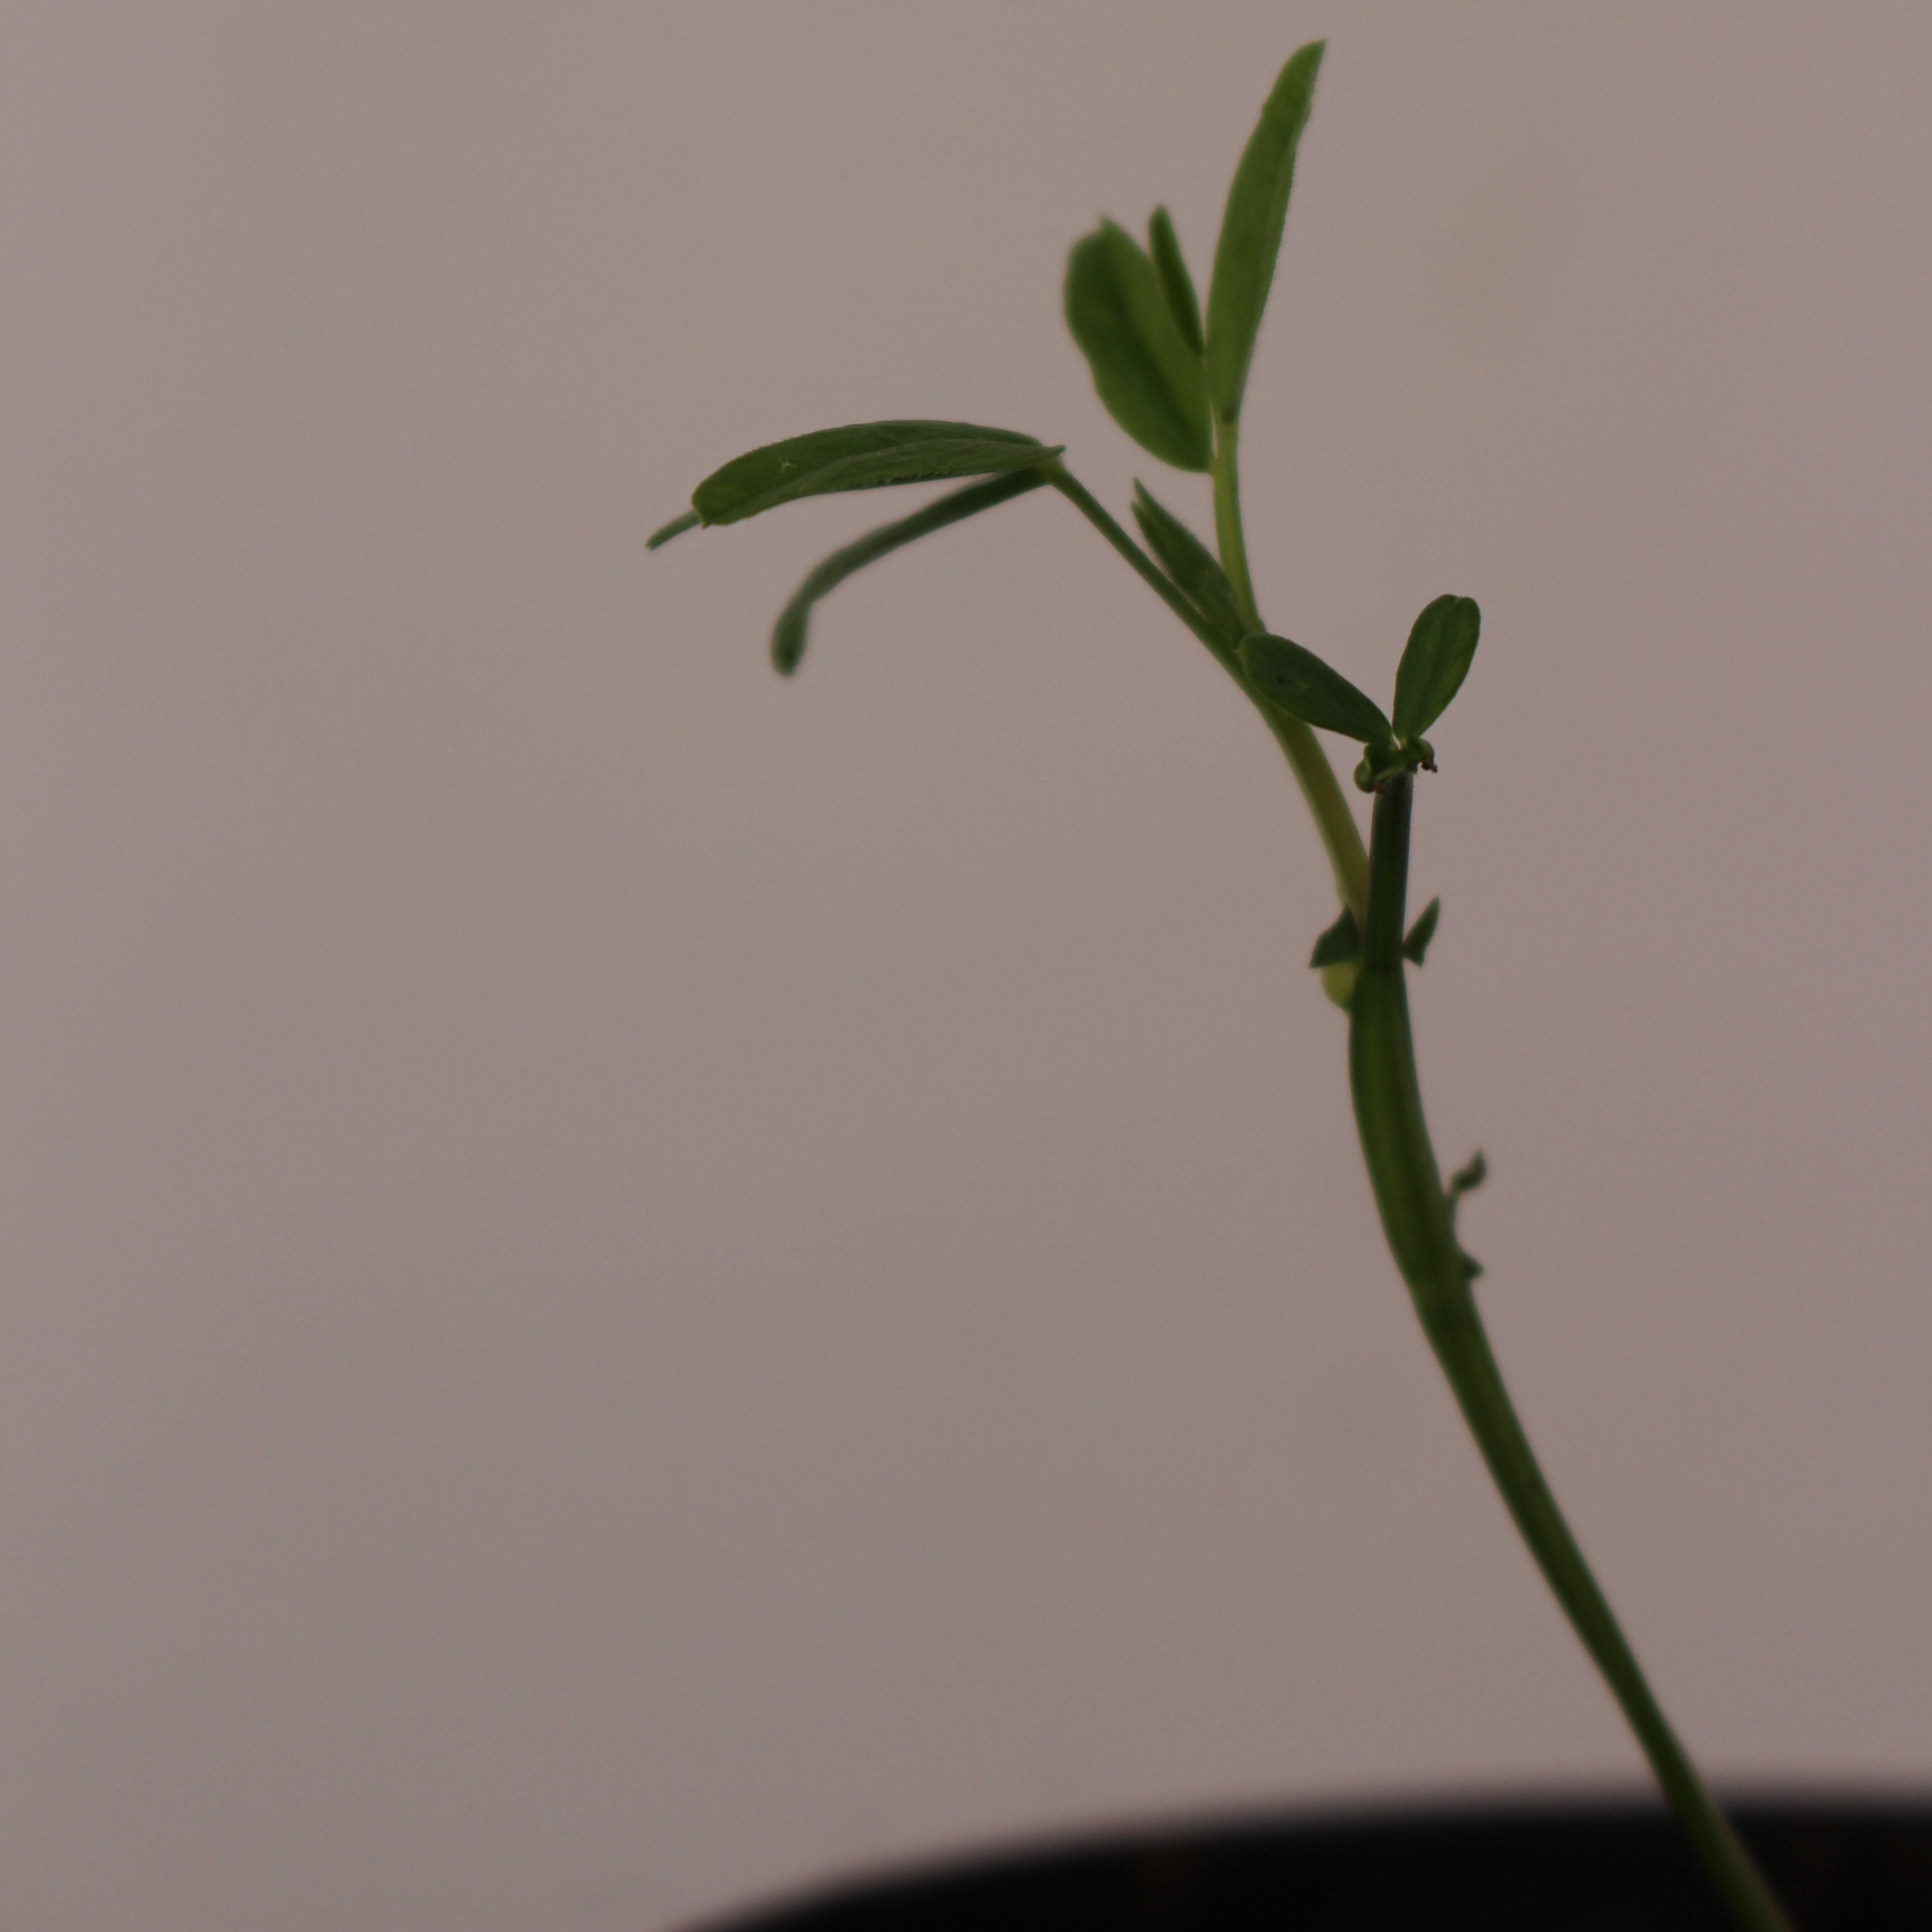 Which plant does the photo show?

Vicia sativa
